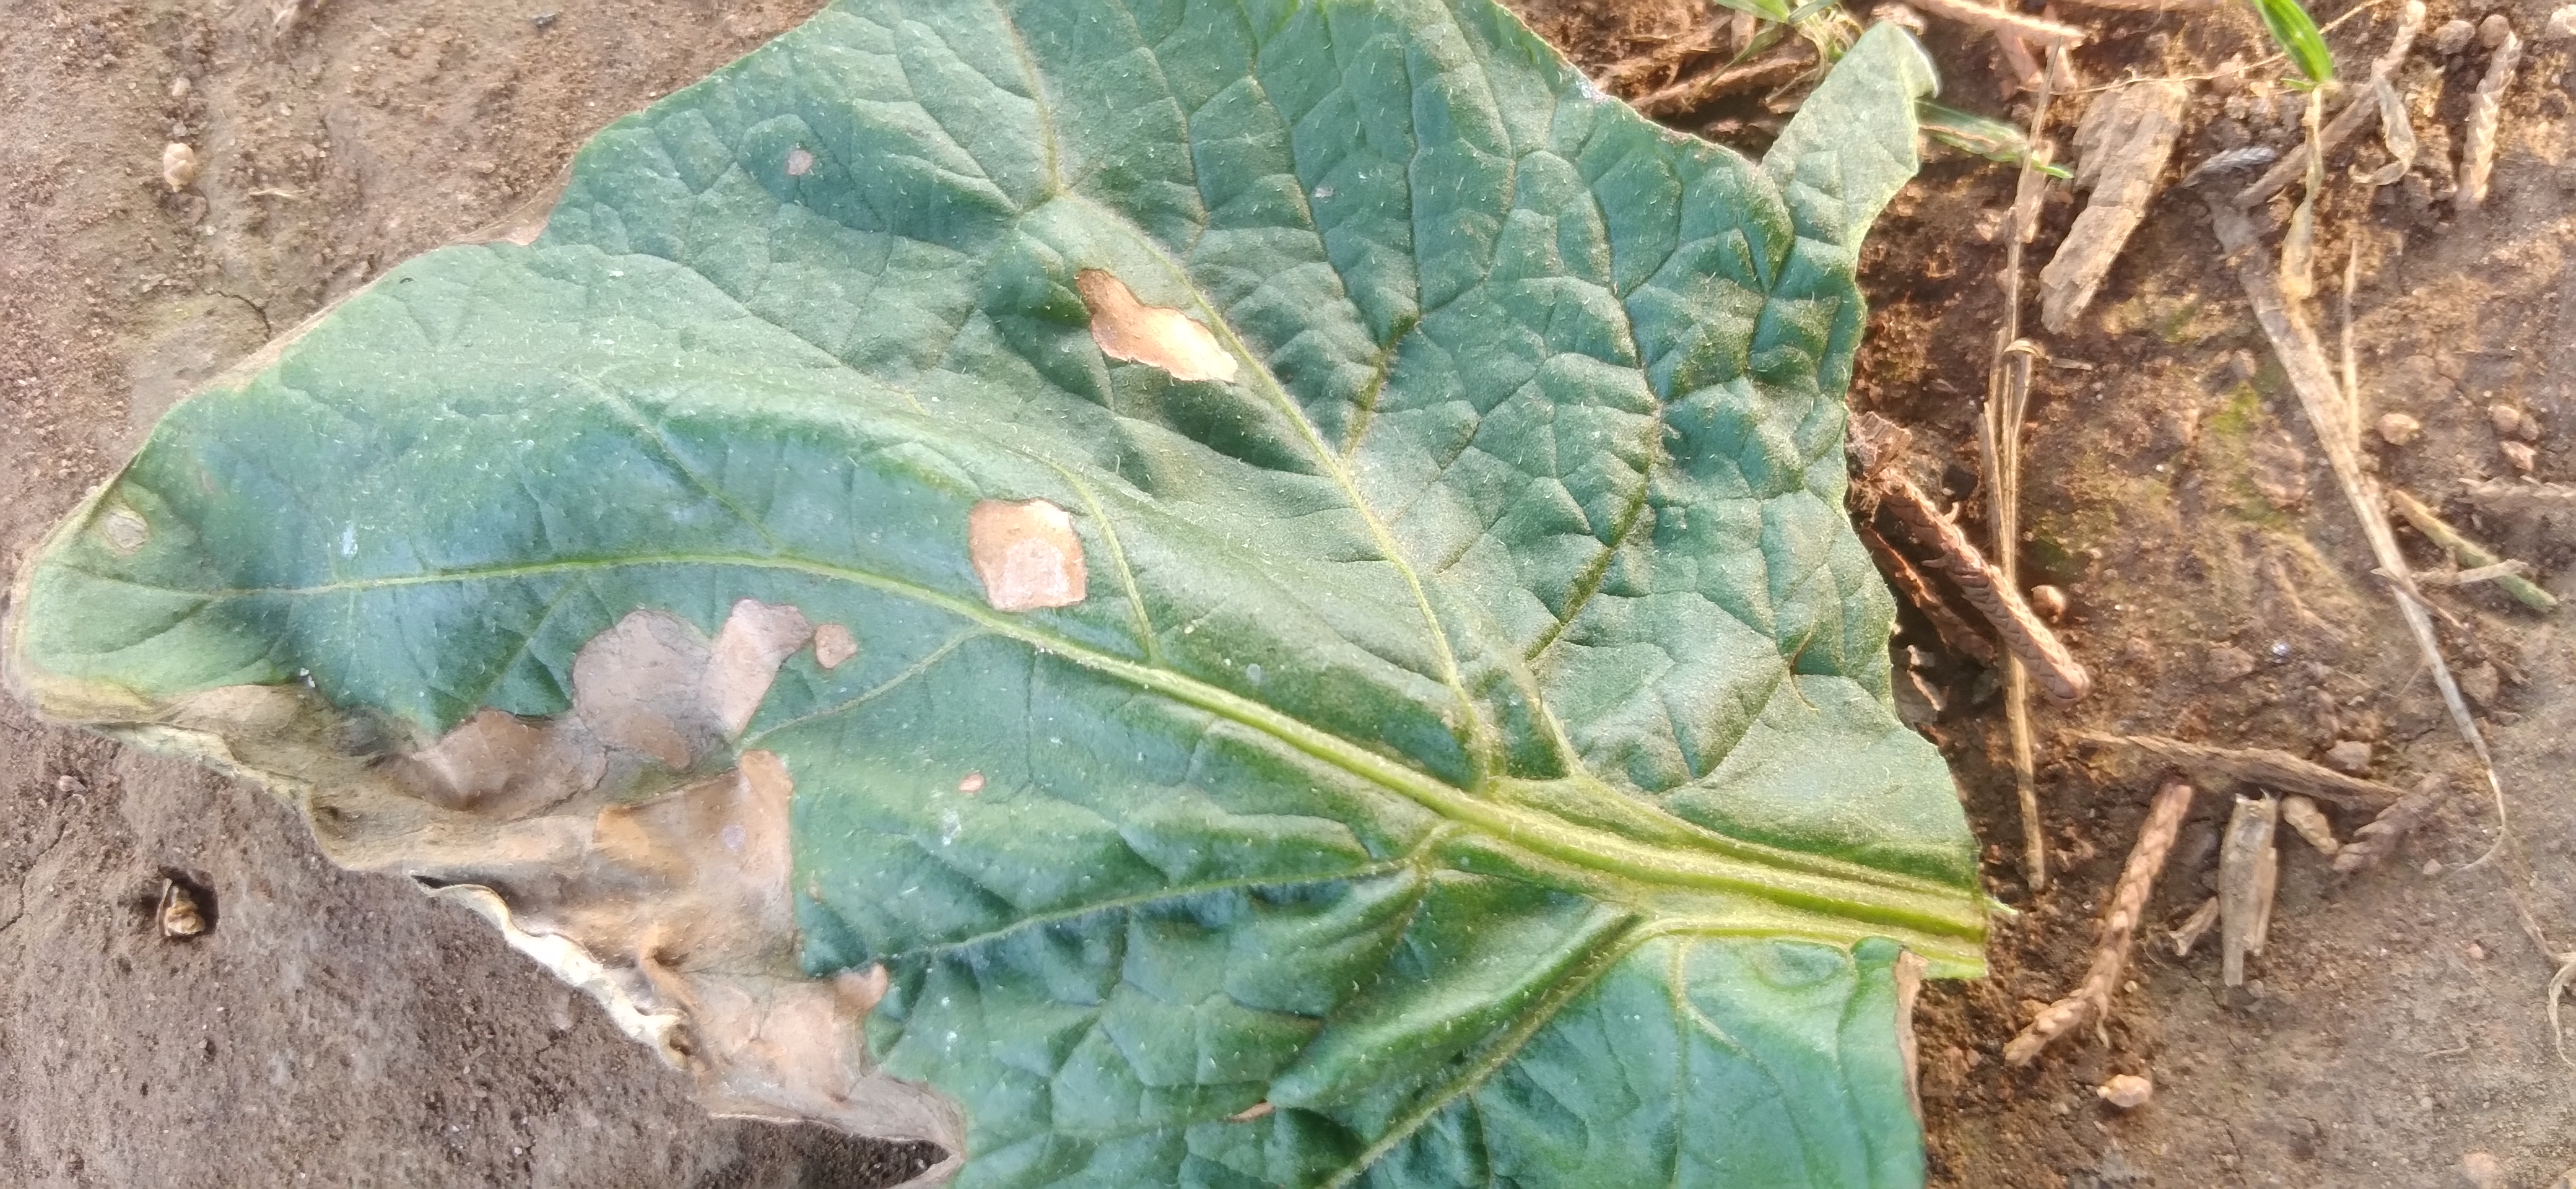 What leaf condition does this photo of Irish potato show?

early blight
